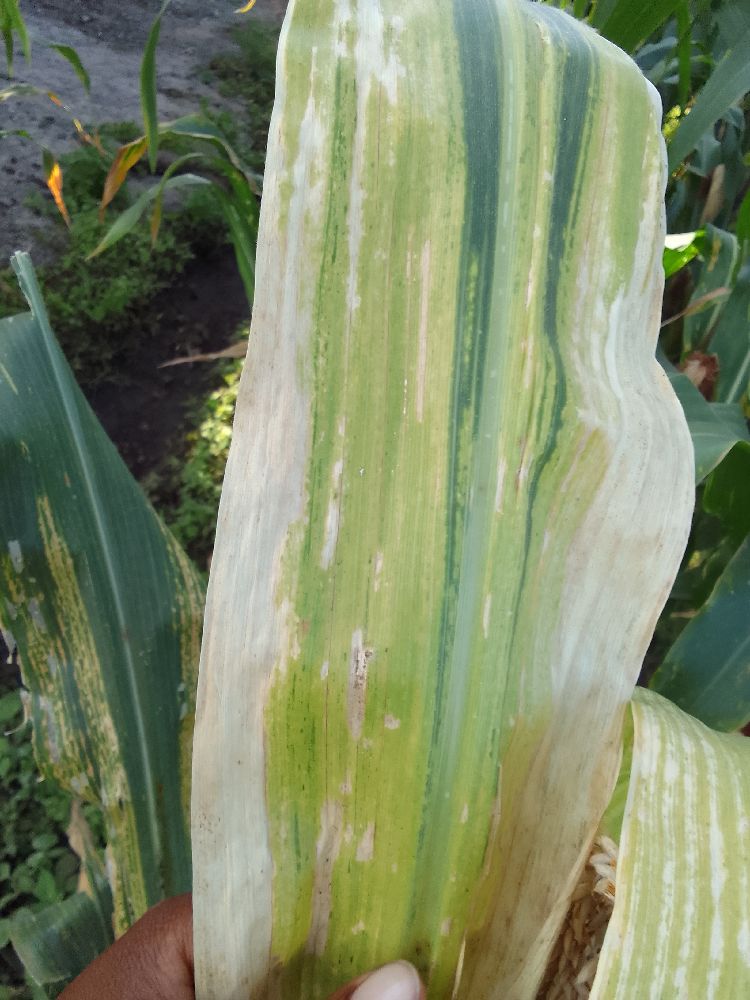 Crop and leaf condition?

maize, maize lethal necrosis
